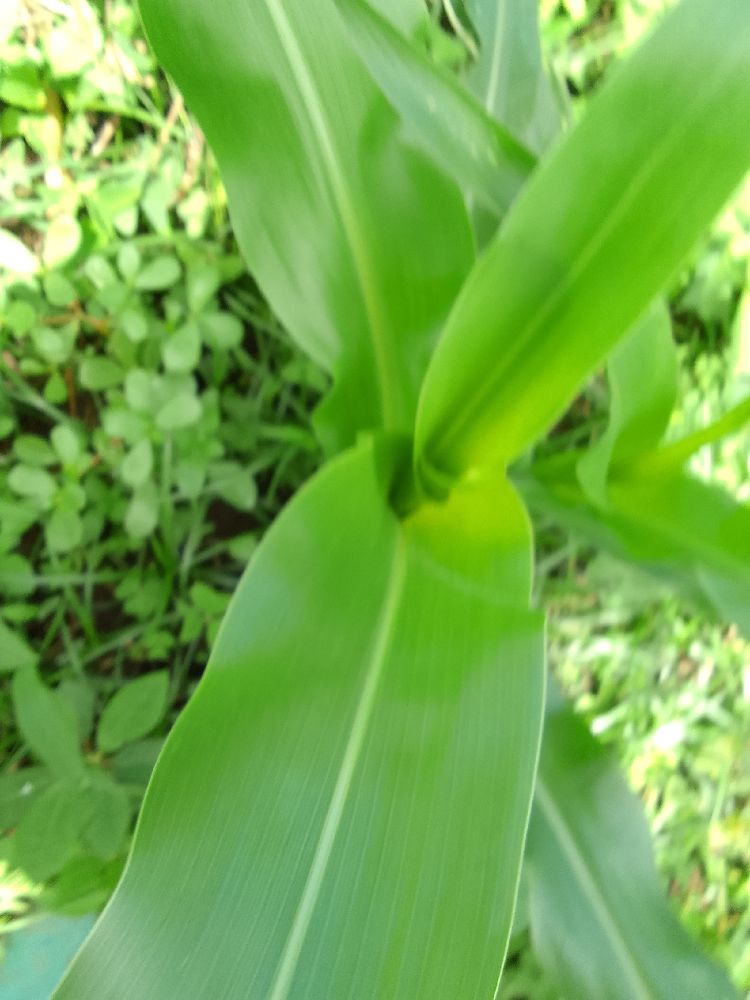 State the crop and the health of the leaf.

maize, healthy
